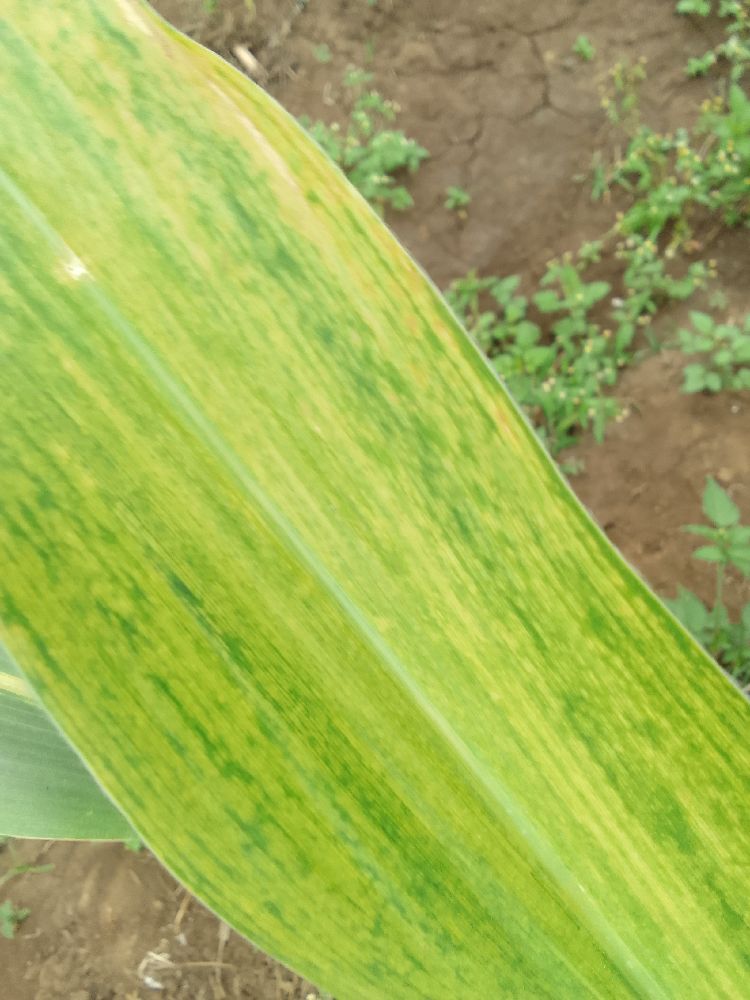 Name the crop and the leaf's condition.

maize, maize lethal necrosis
